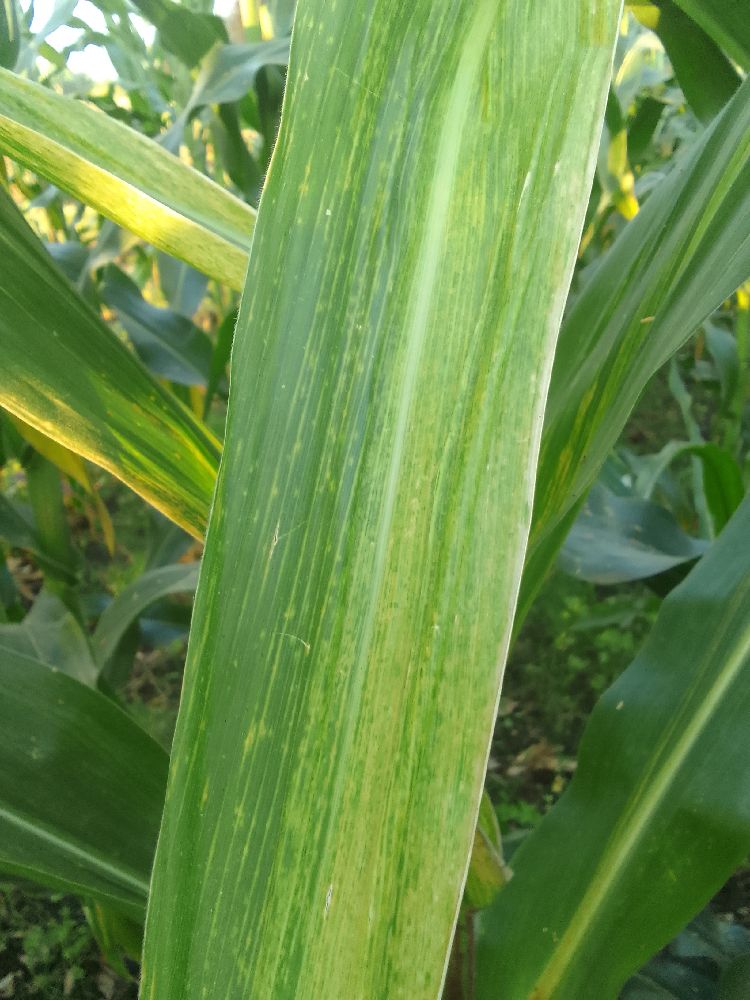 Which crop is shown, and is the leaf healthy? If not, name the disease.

maize, maize lethal necrosis
